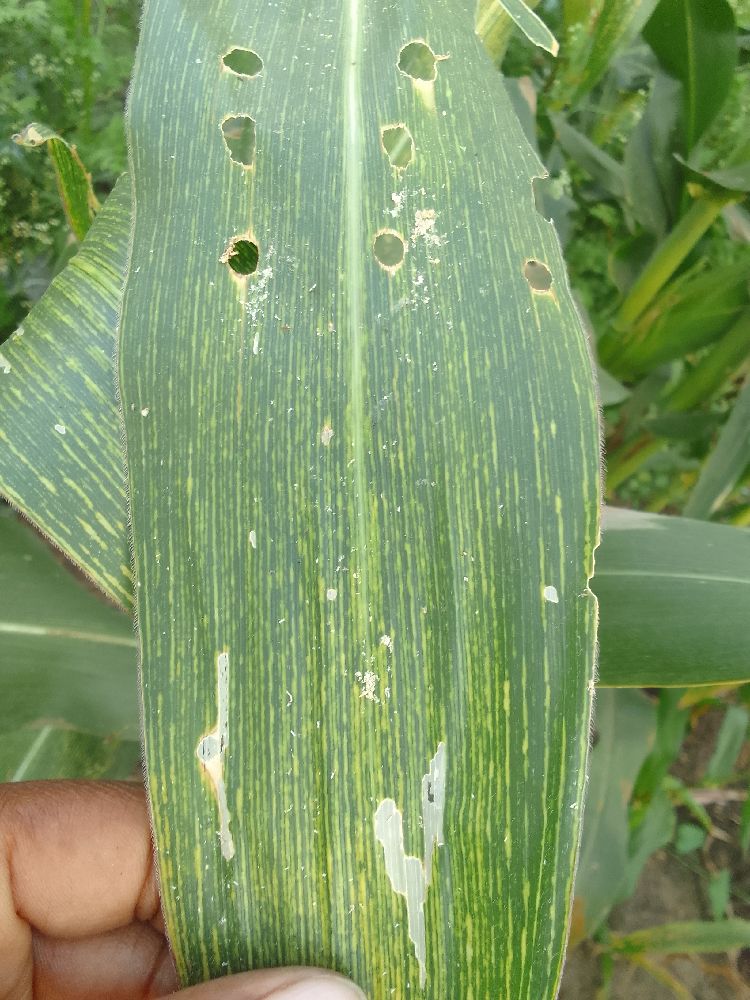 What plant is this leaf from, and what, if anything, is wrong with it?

maize, maize streak virus
